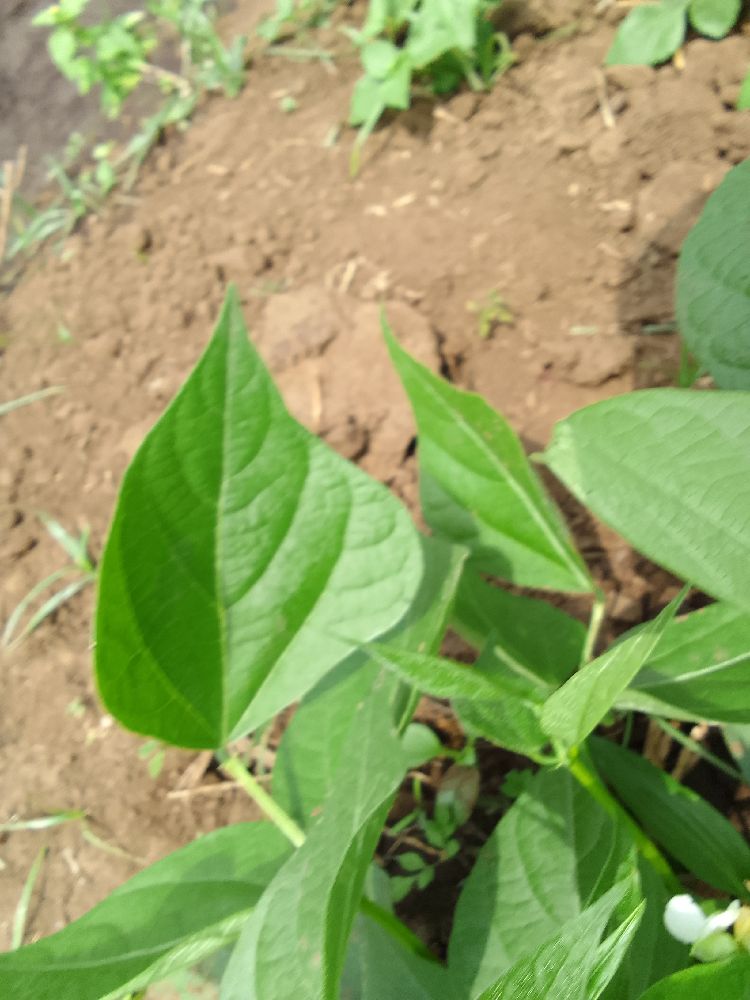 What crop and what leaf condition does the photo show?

common bean, healthy
